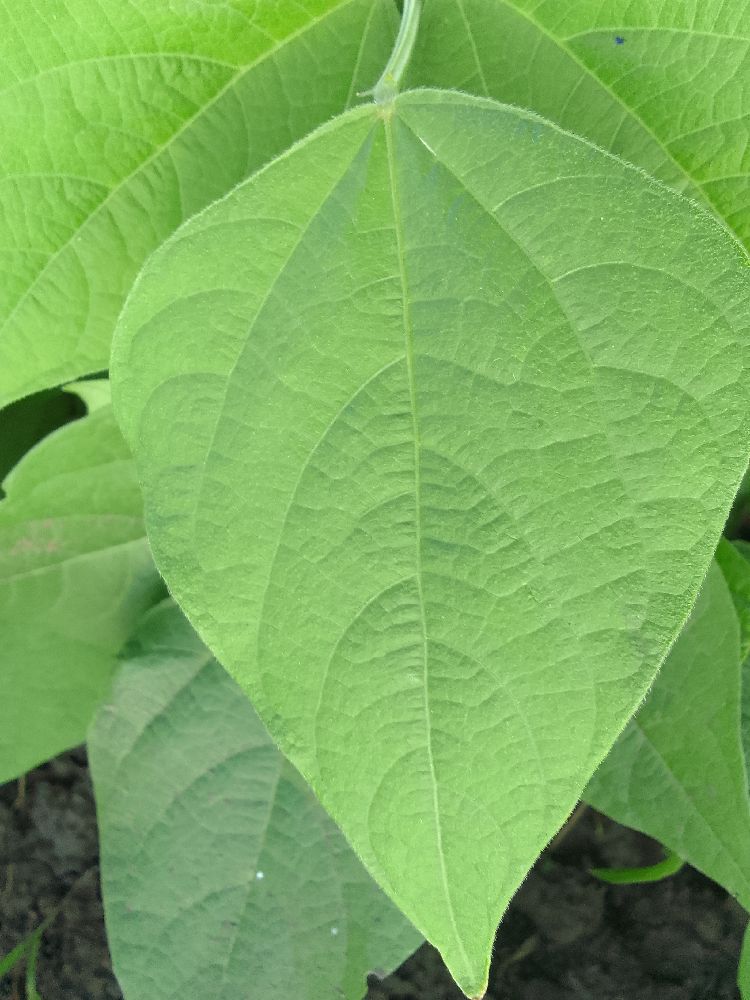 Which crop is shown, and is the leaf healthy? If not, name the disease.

common bean, healthy
